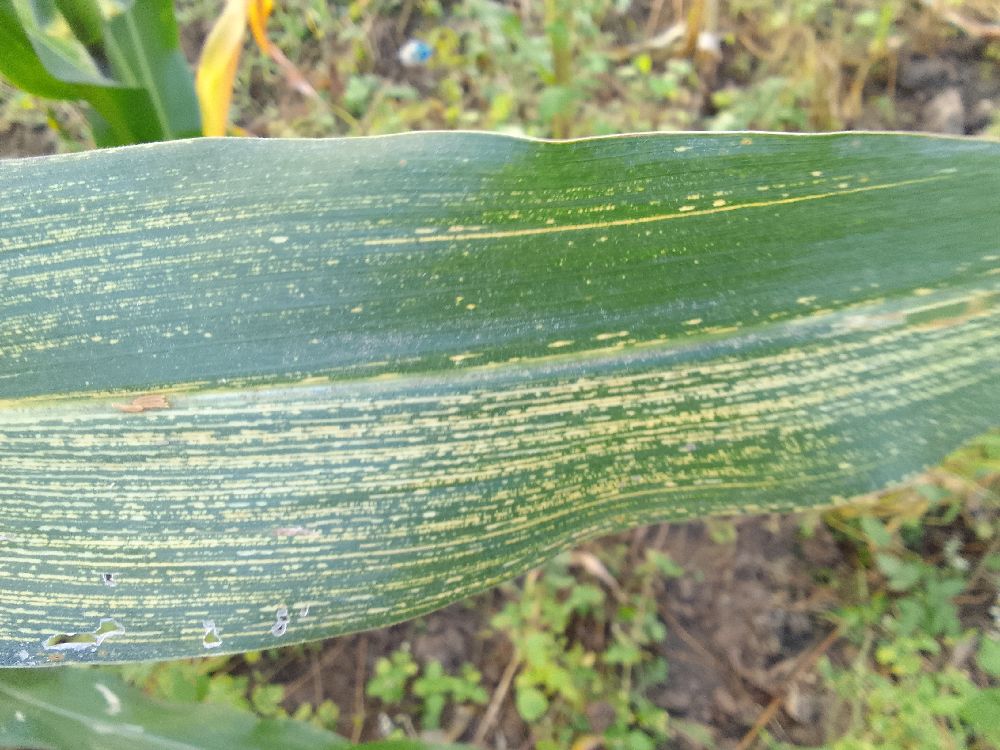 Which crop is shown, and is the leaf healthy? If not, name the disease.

maize, maize streak virus
